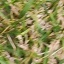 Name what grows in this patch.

grass
